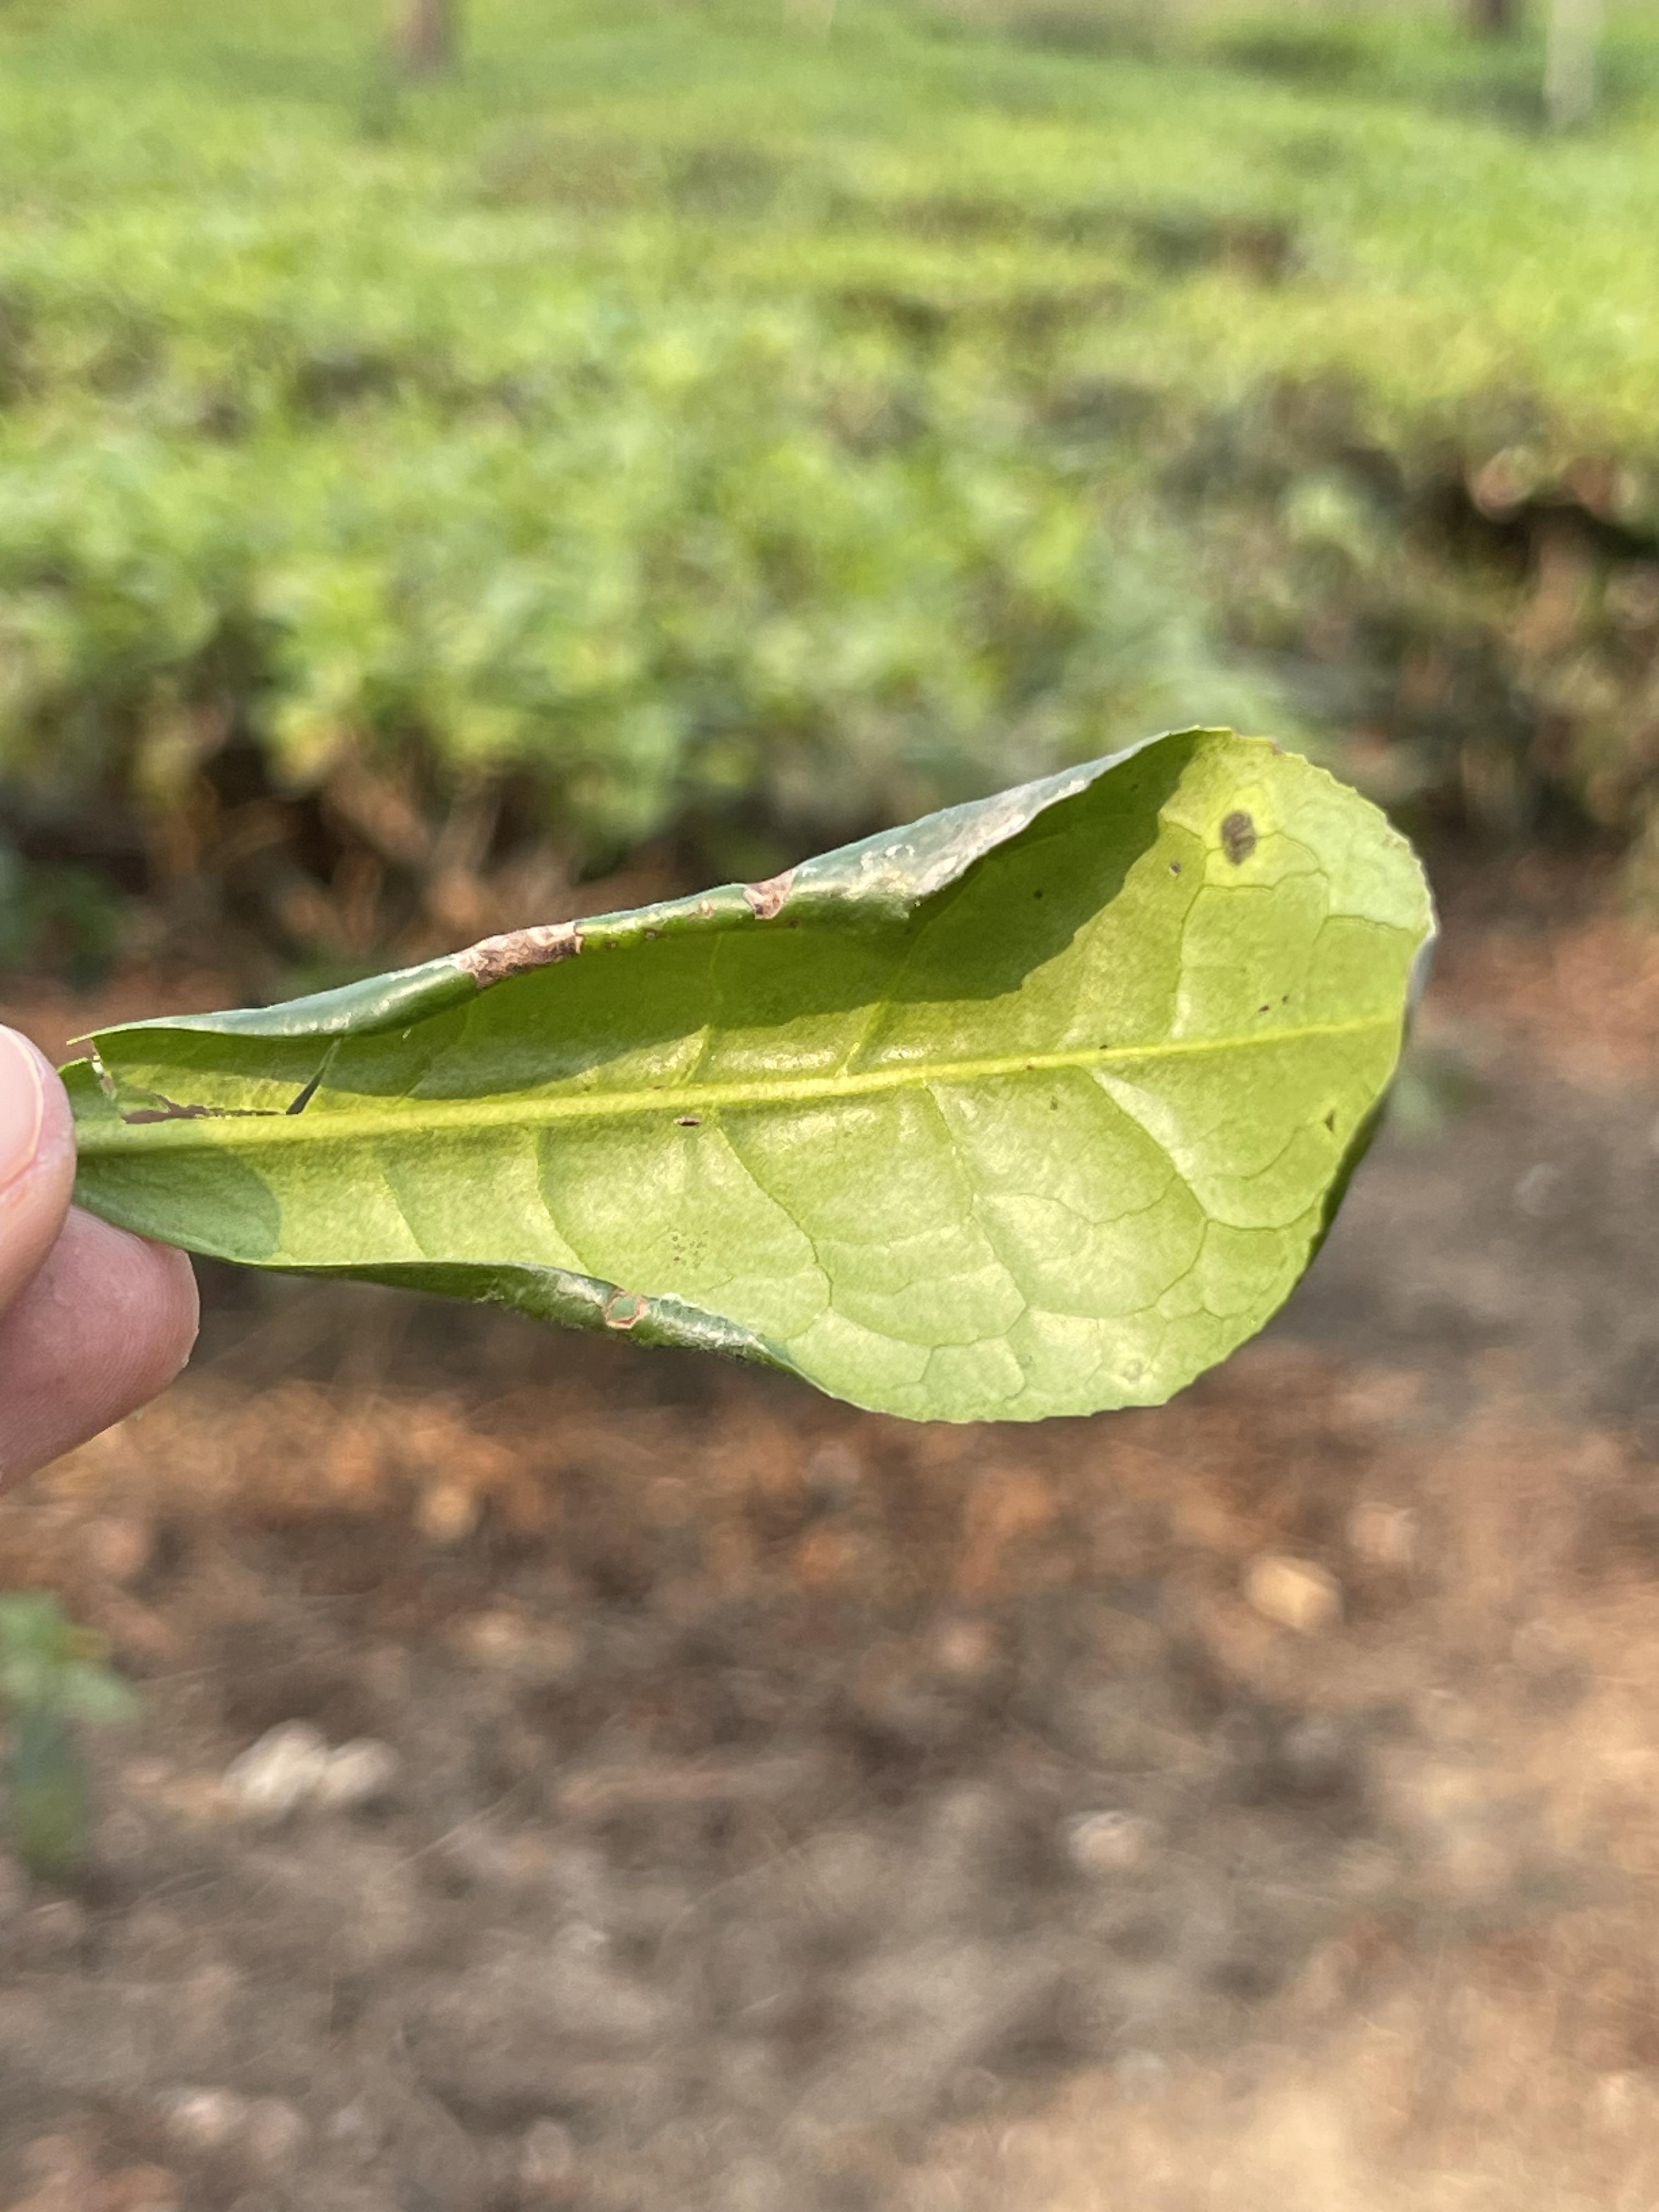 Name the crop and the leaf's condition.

tea, helopeltis
